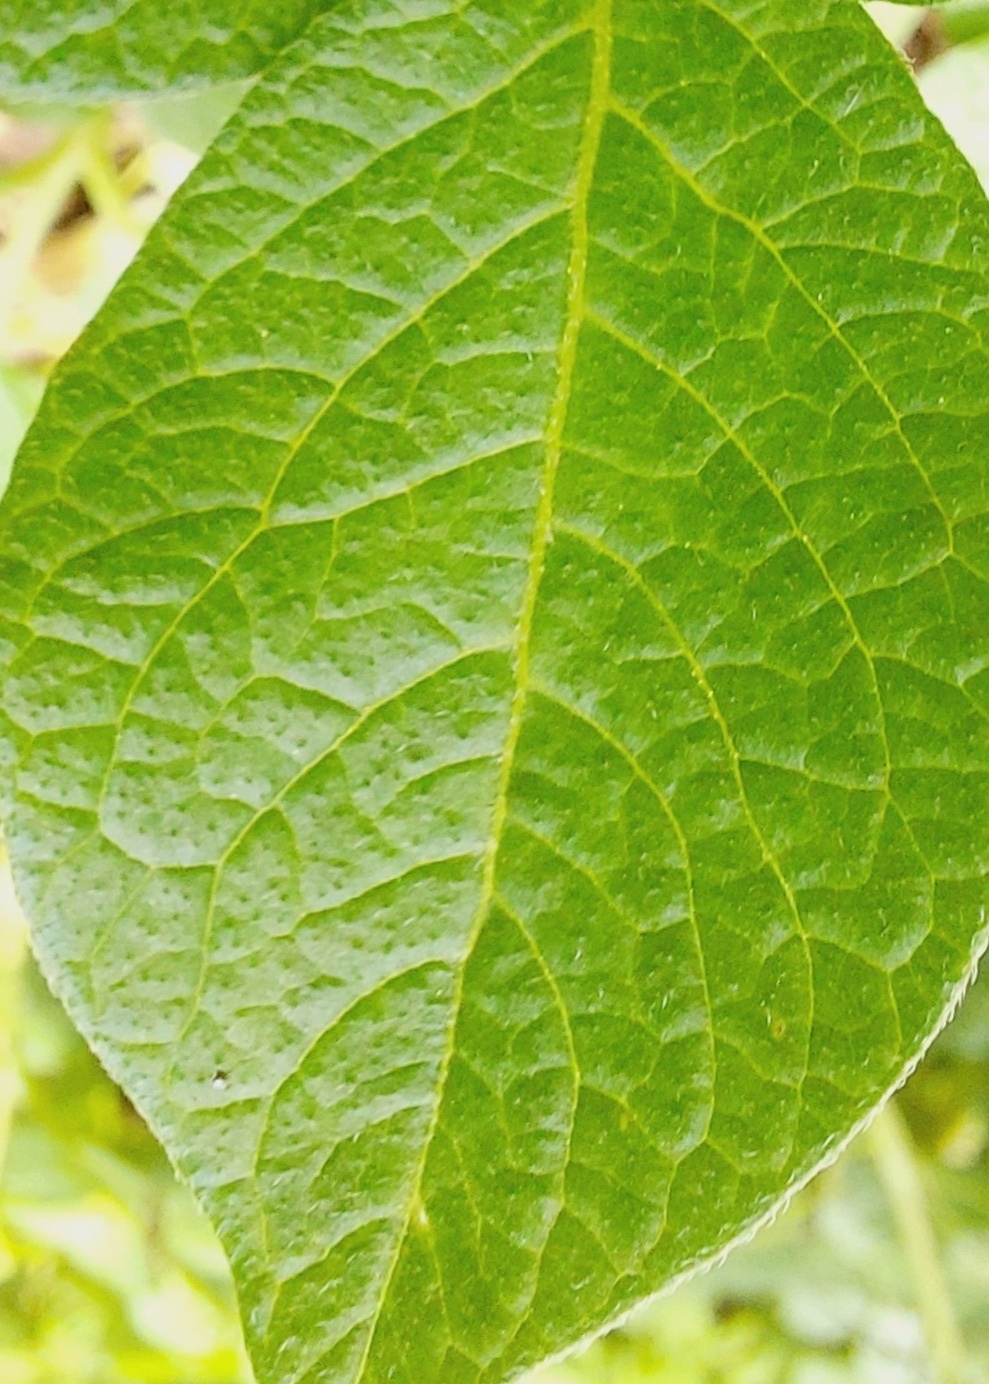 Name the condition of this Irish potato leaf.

healthy
